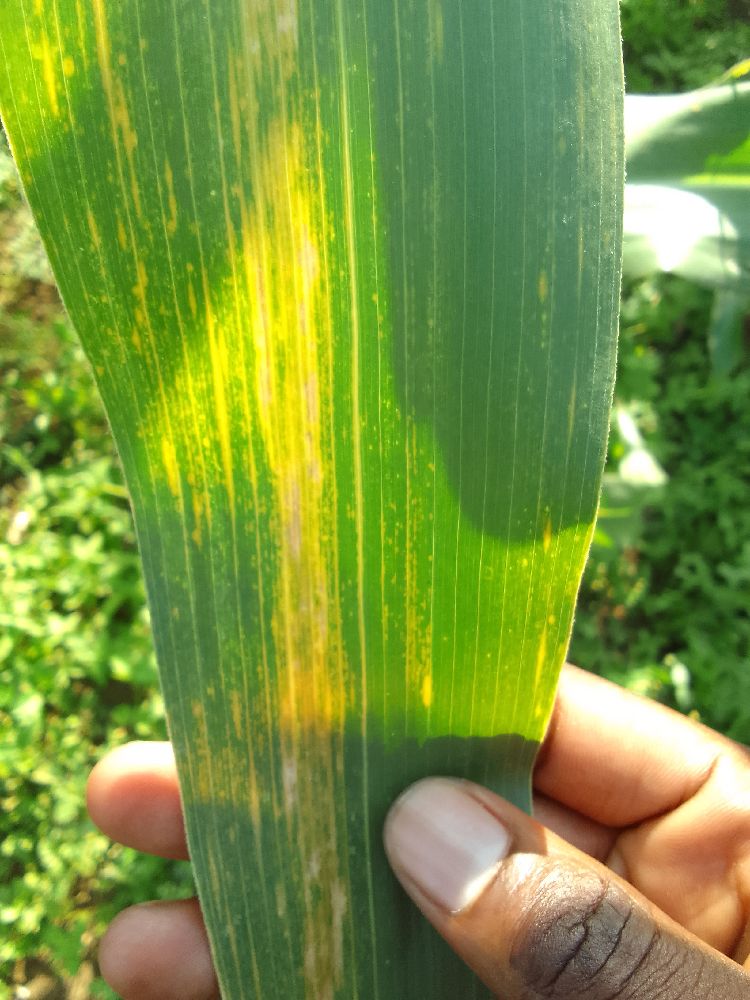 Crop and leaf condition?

maize, maize lethal necrosis
